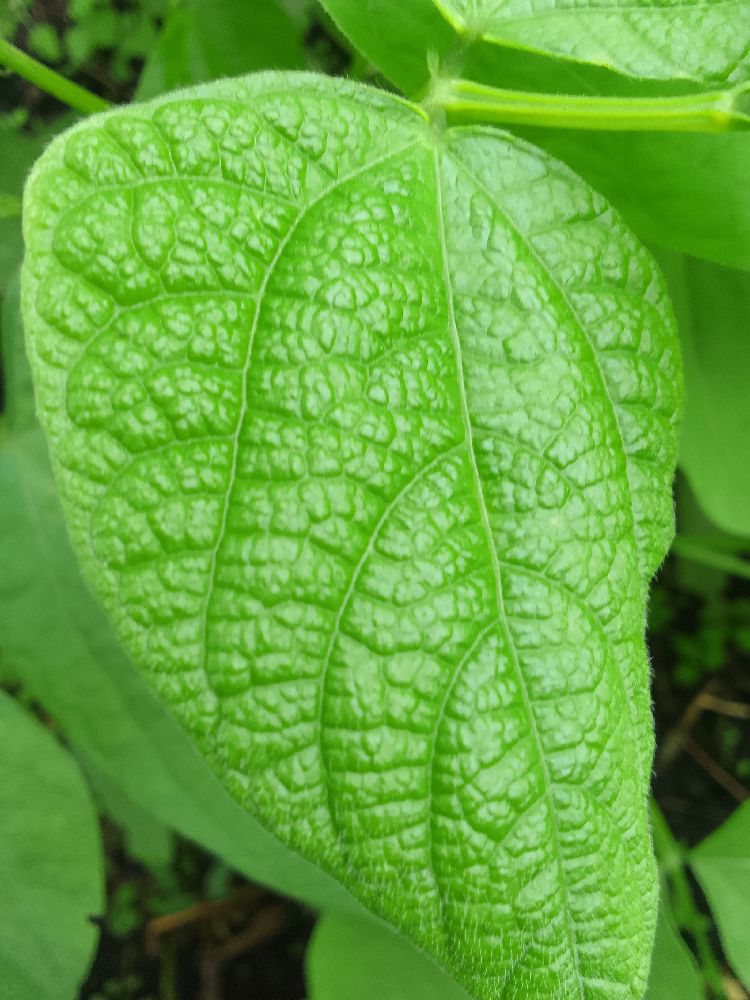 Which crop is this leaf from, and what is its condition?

common bean, healthy
